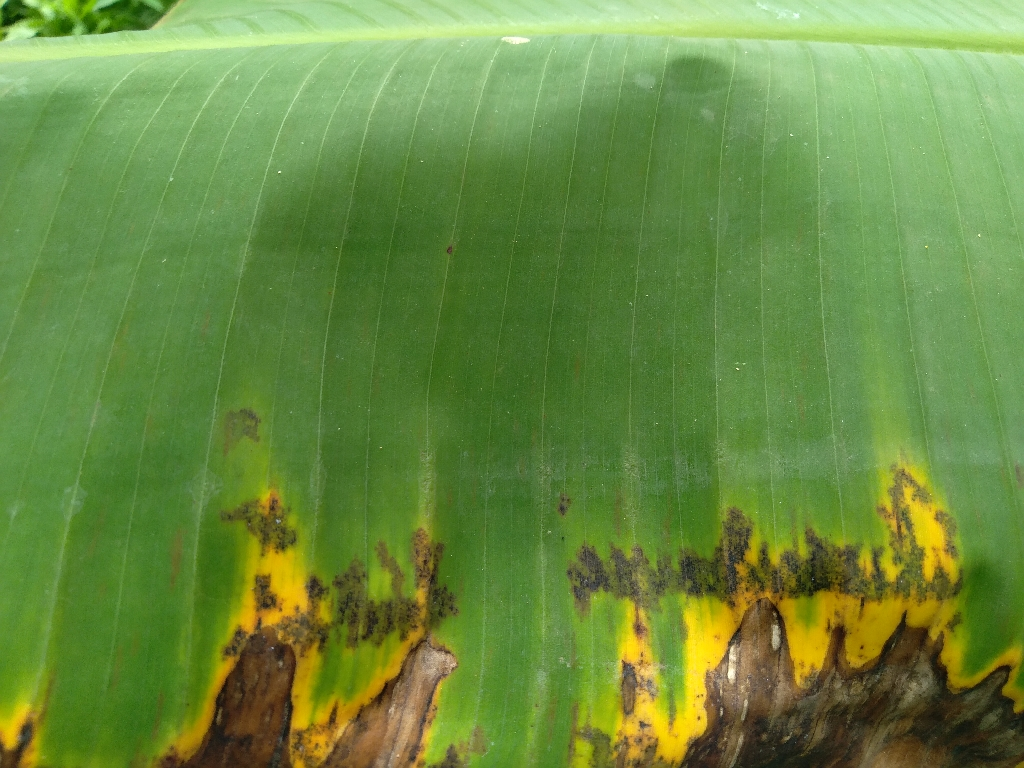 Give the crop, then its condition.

banana, black sigatoka
